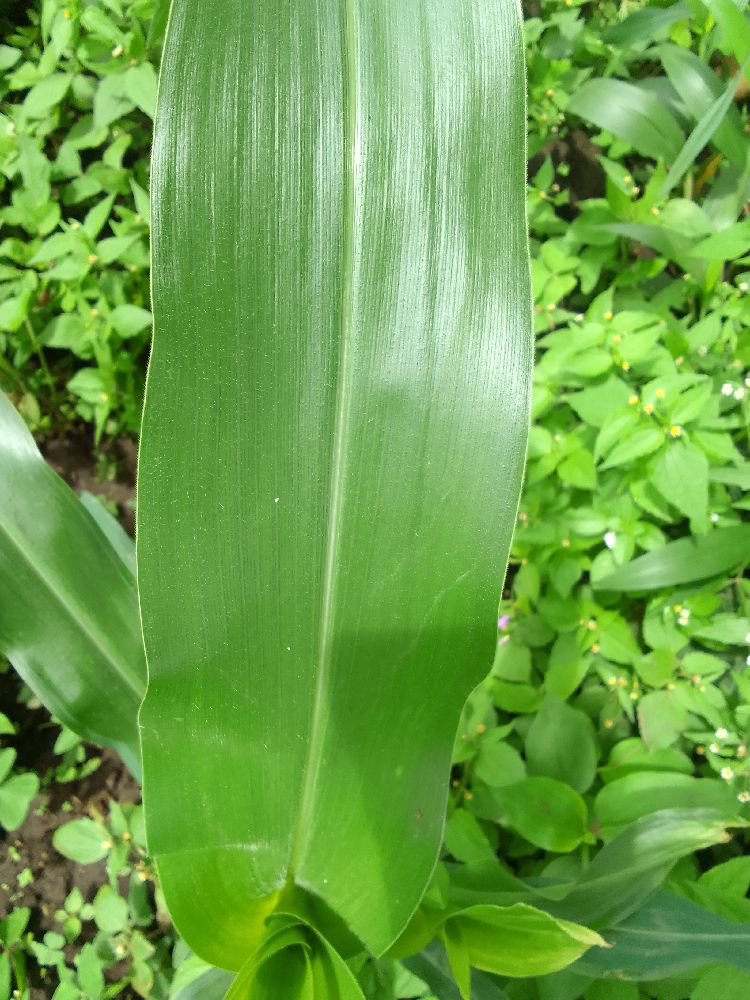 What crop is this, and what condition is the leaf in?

maize, healthy
